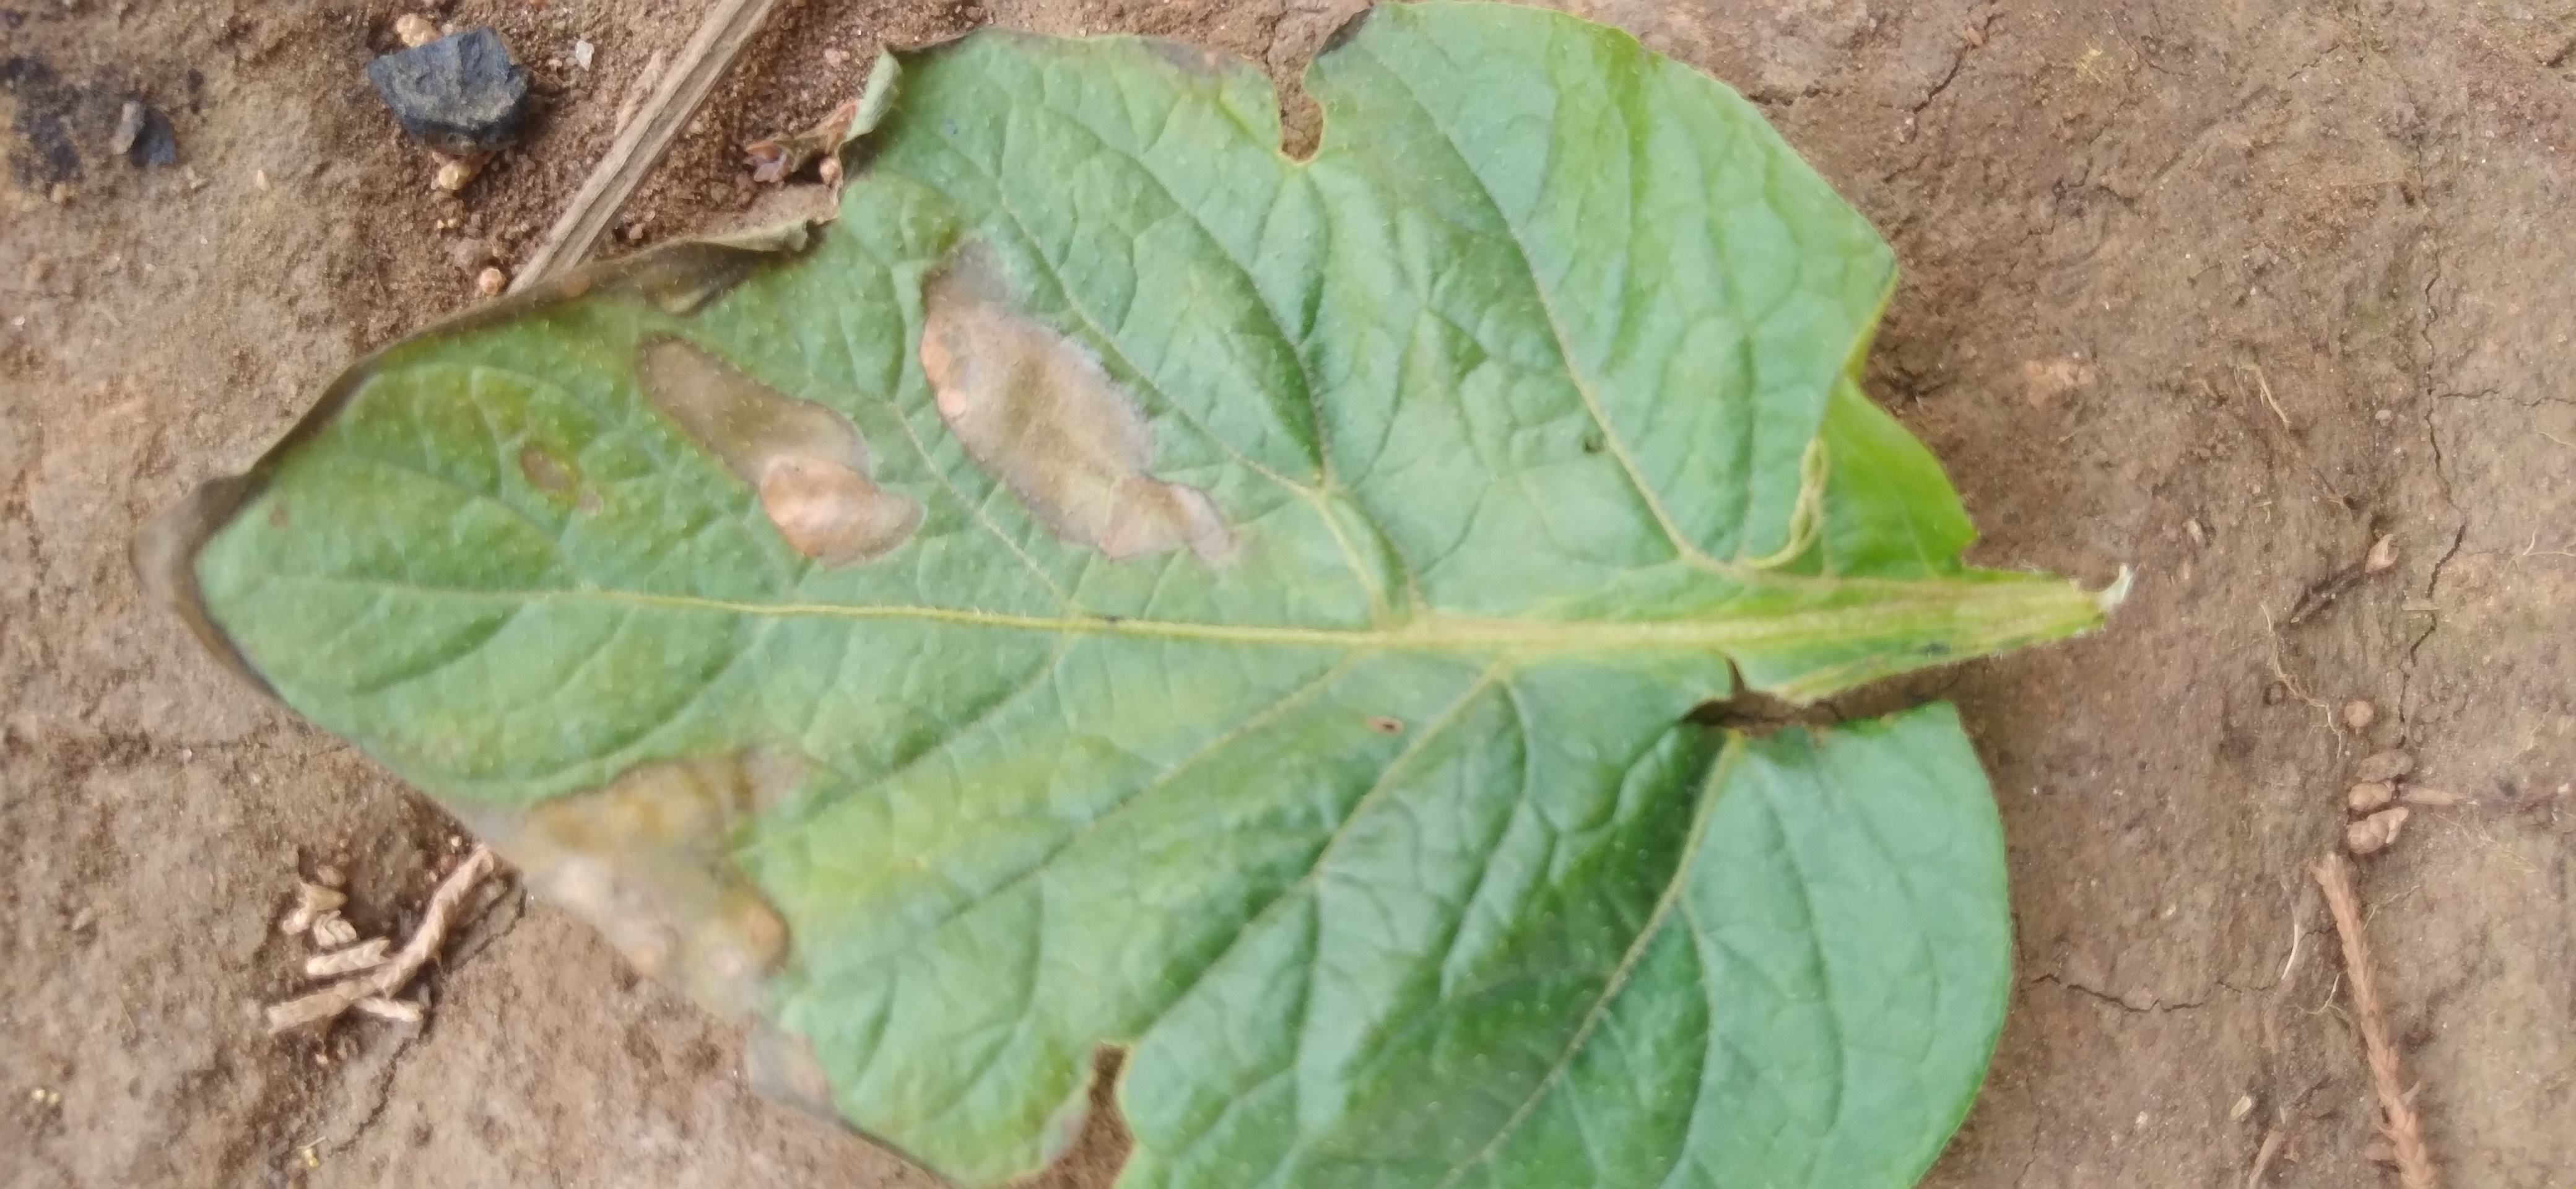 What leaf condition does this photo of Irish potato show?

early blight
